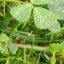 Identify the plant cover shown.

unstructured weed
